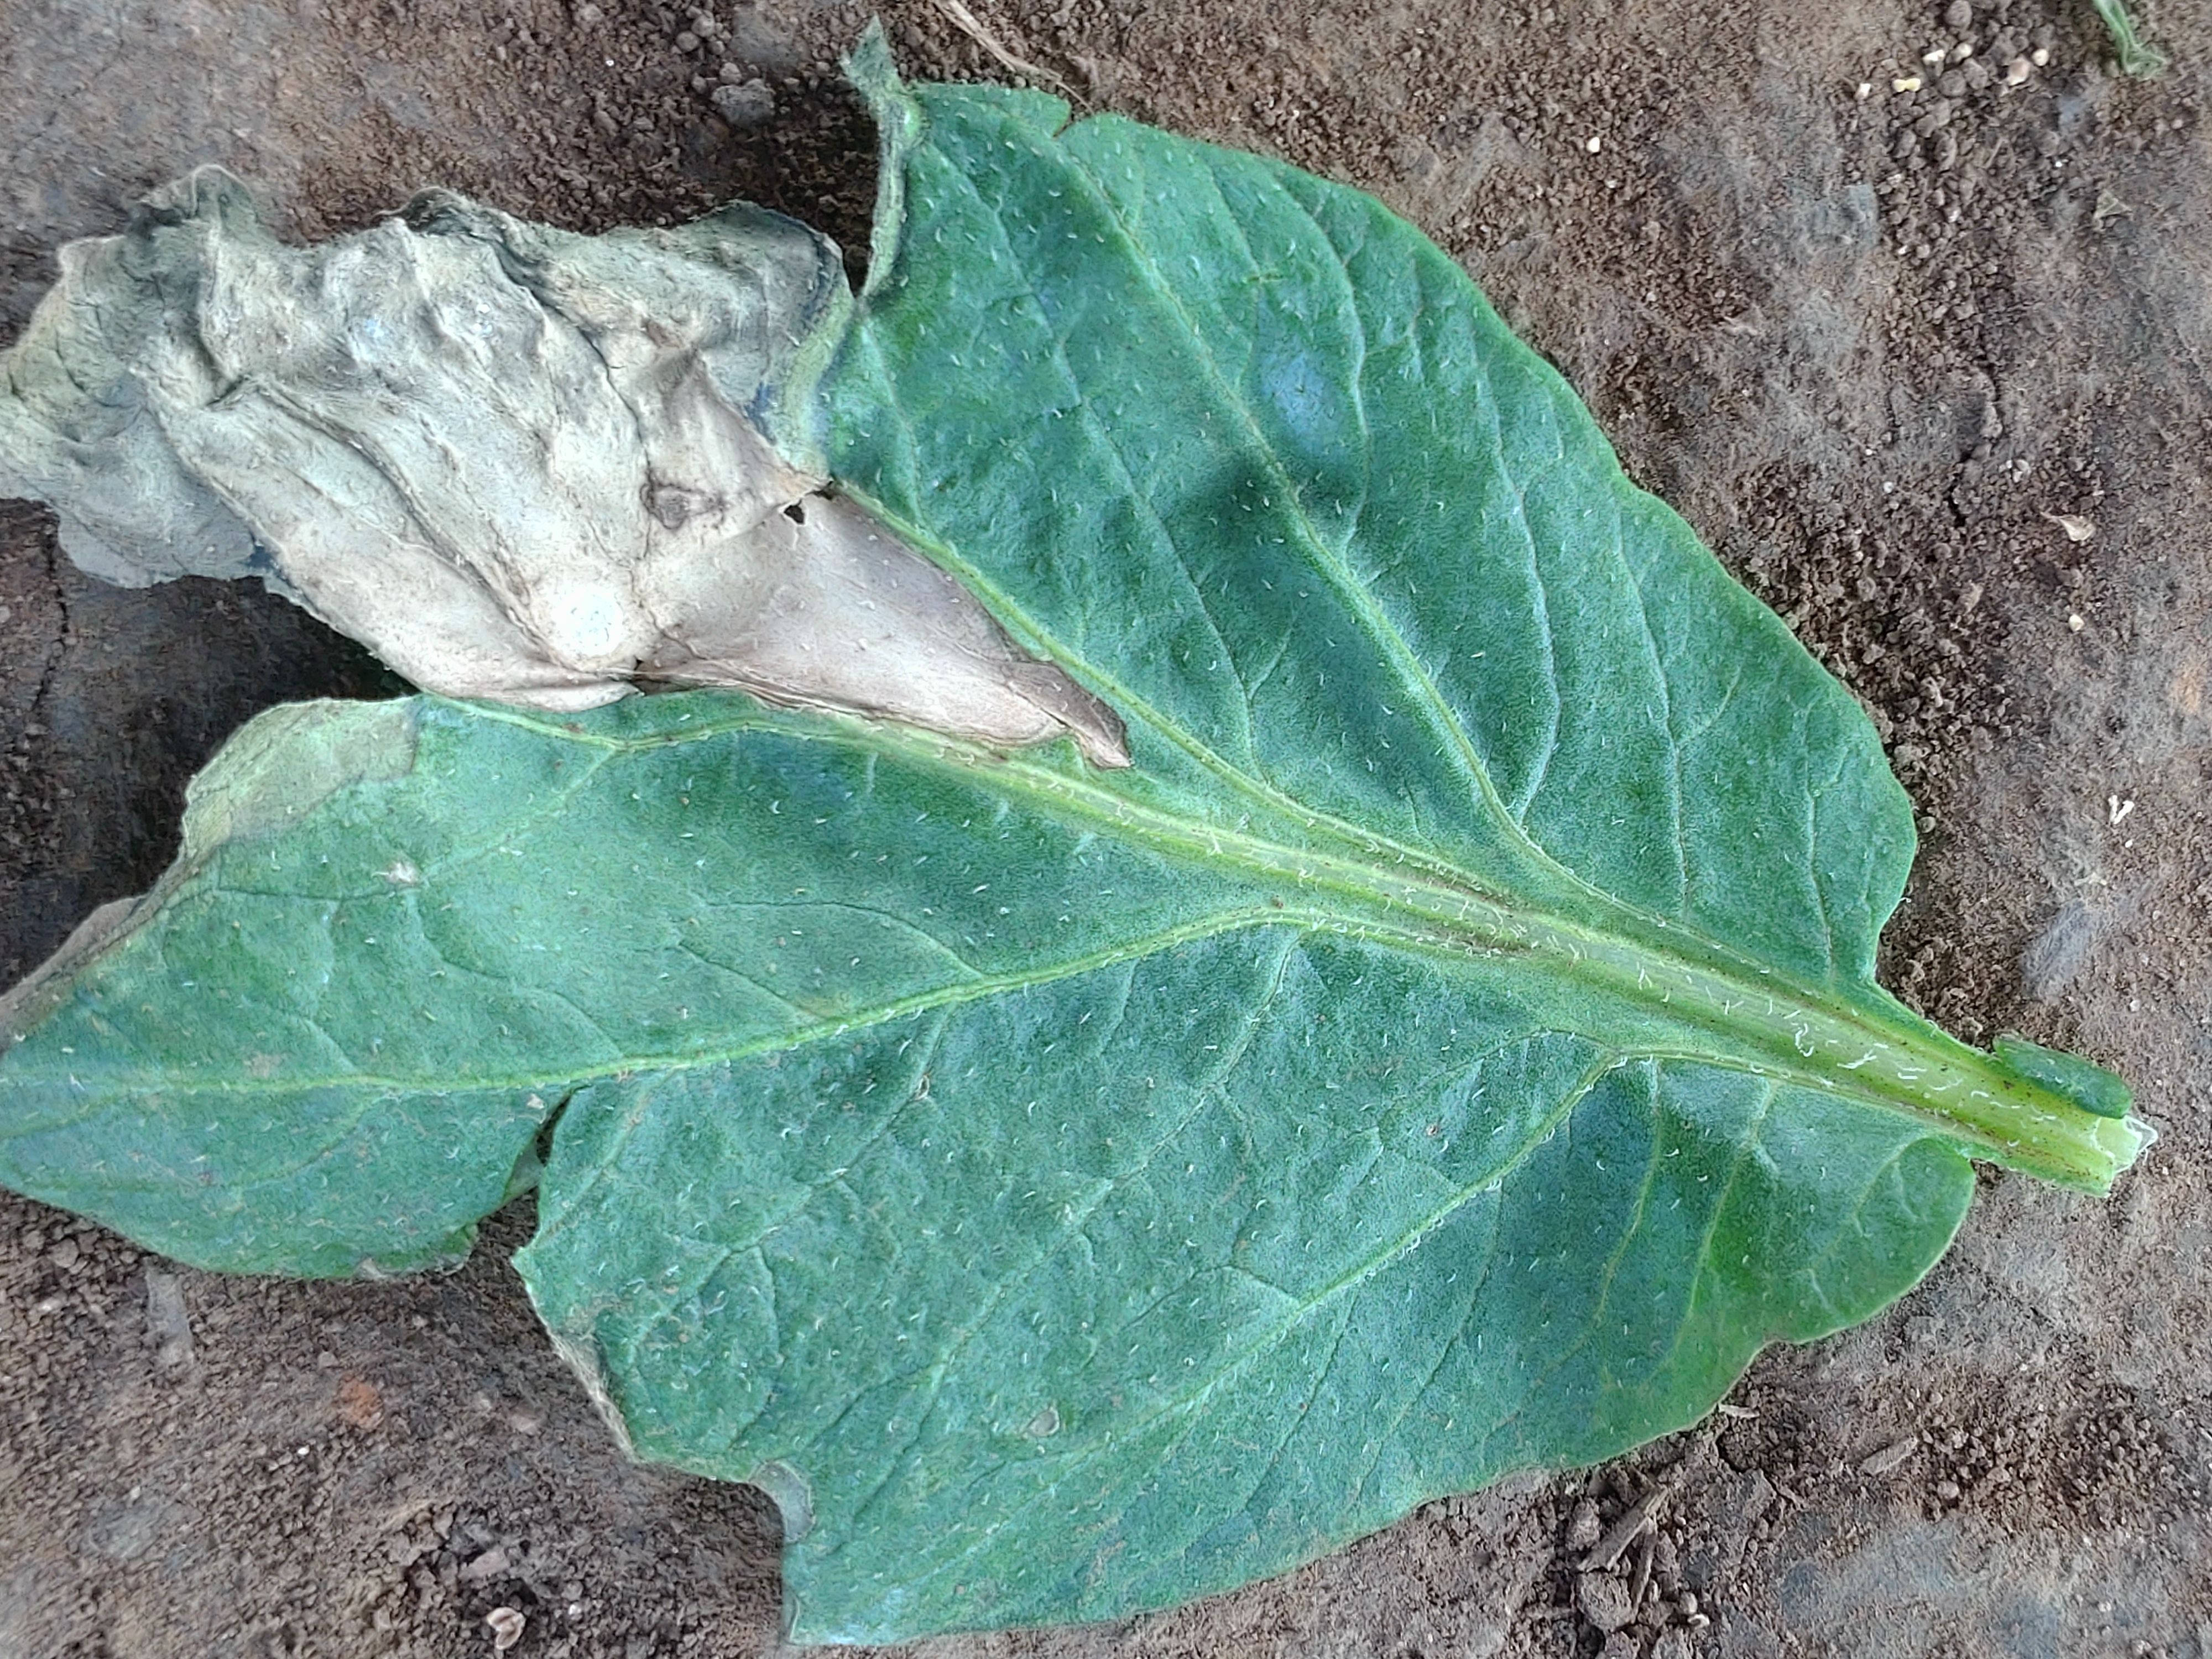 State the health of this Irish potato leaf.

early blight
